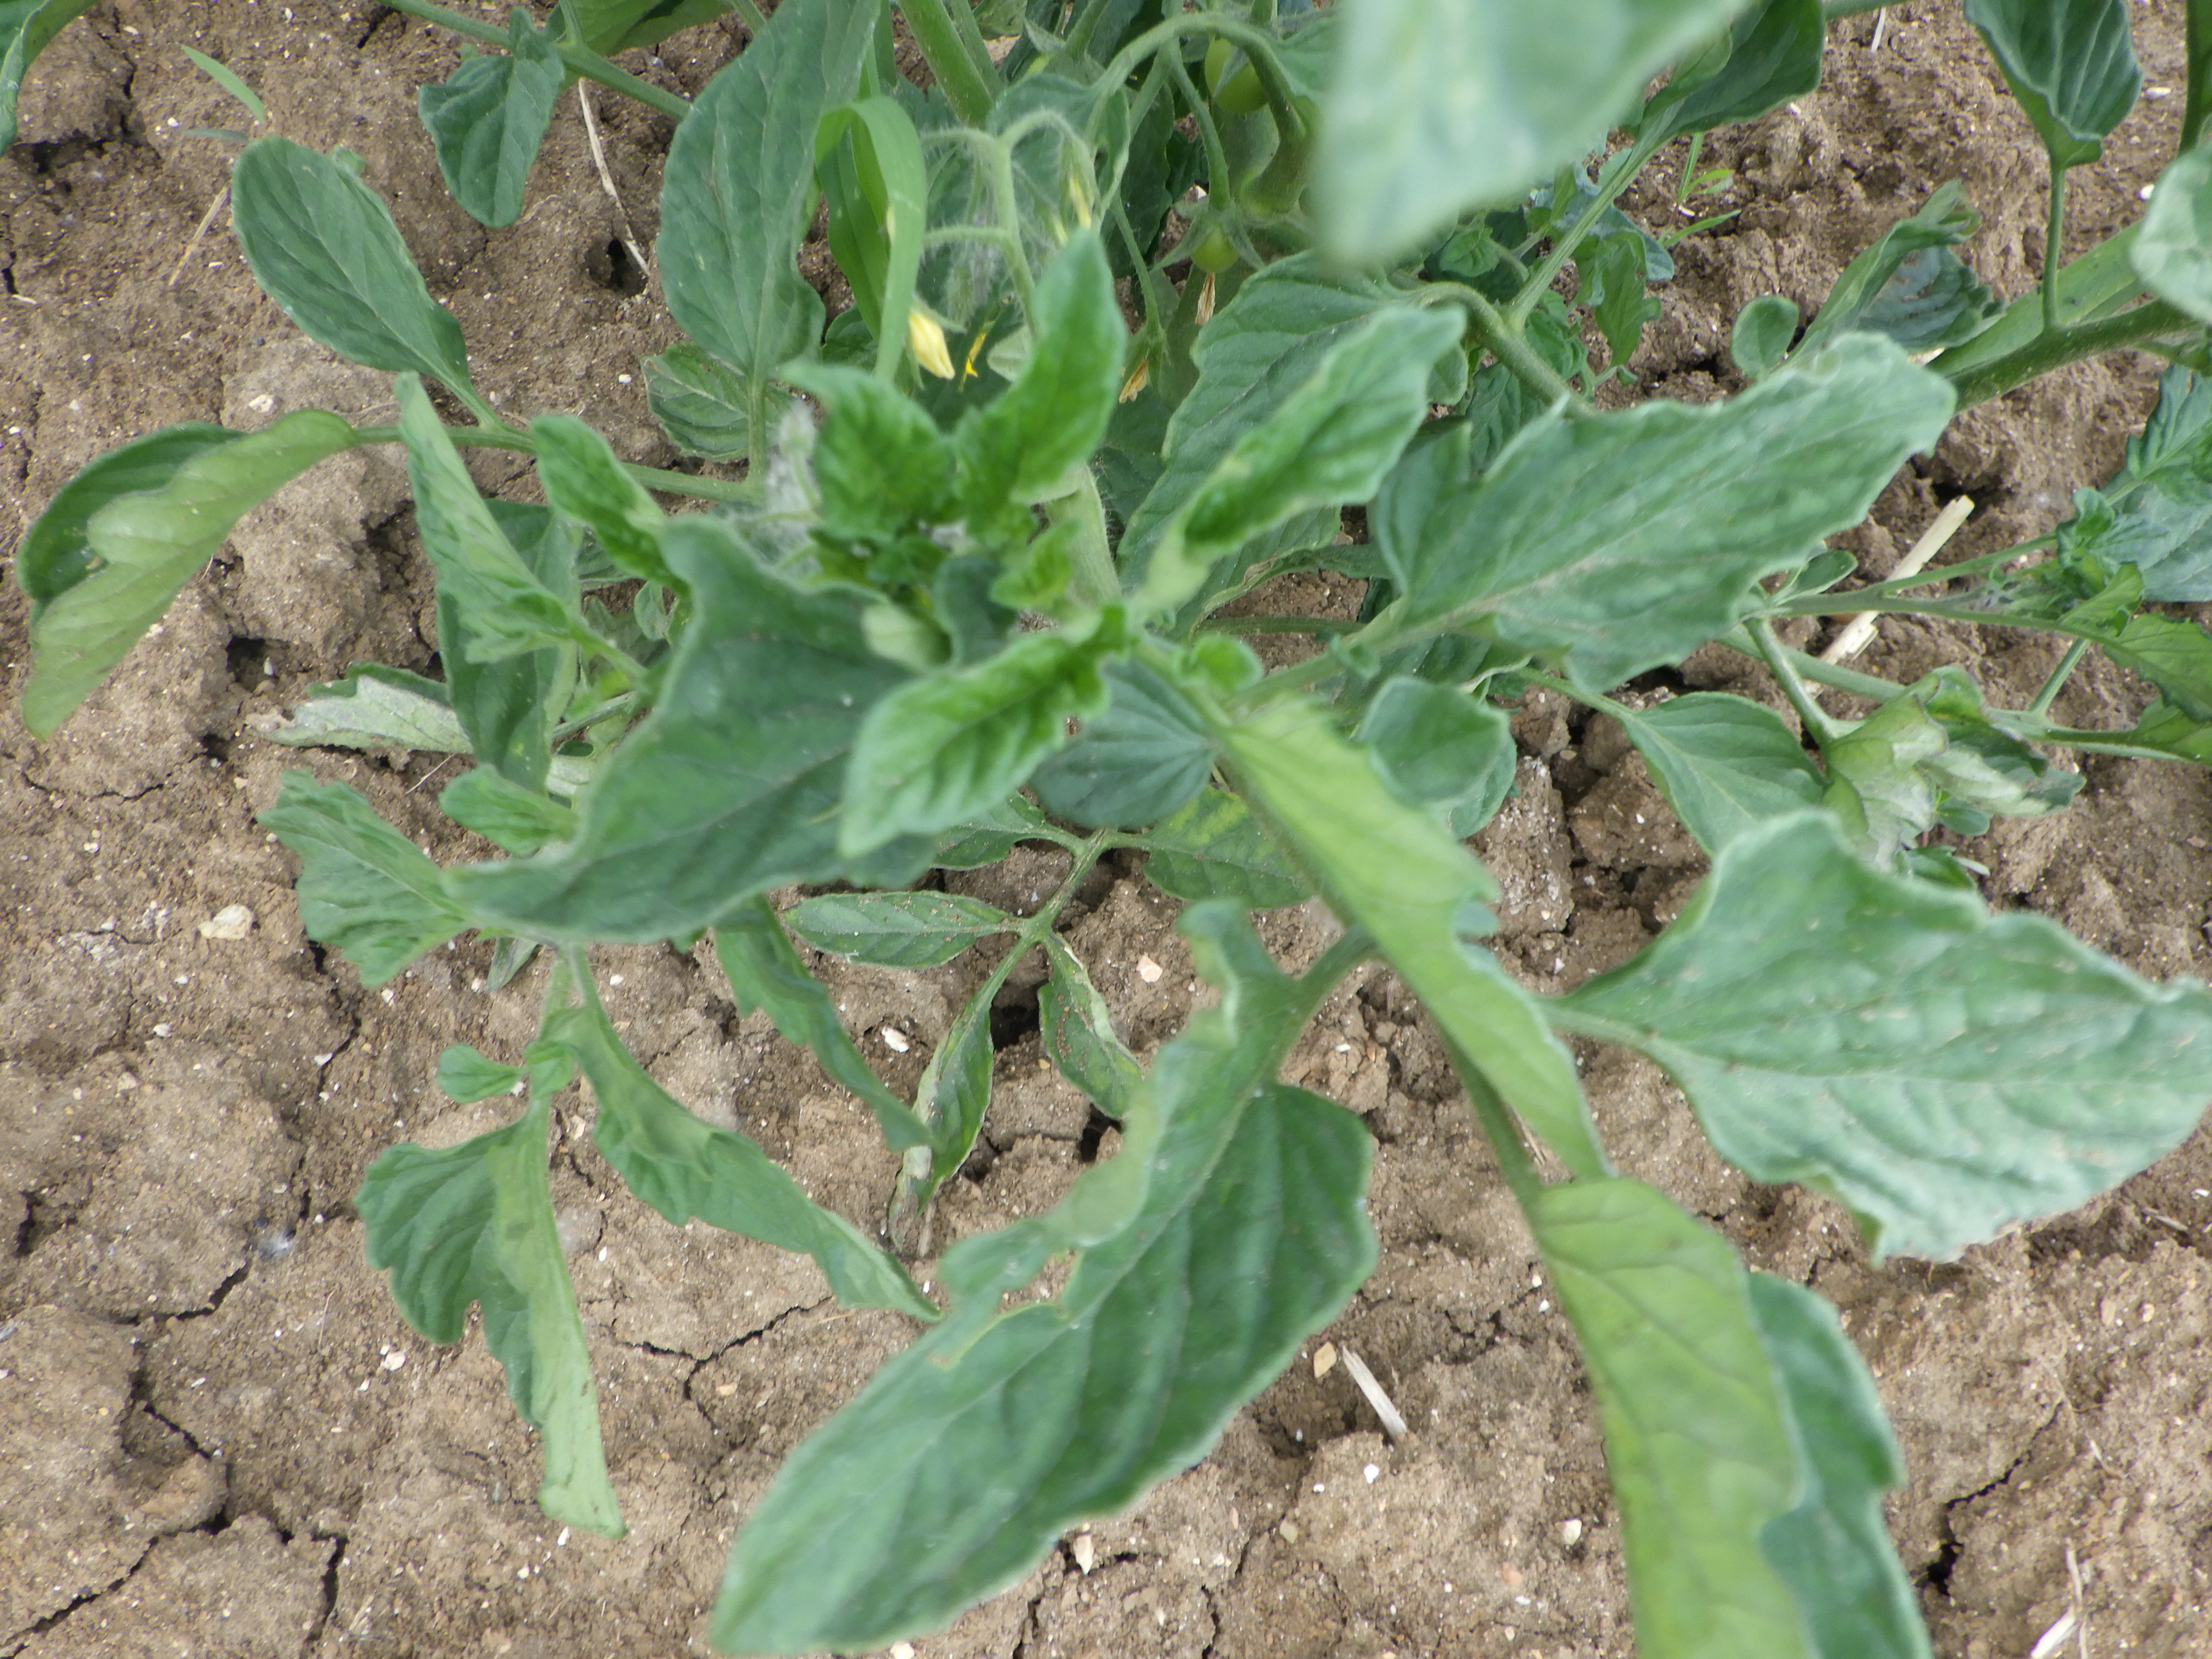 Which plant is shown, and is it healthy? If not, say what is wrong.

tomato, phytophagous
